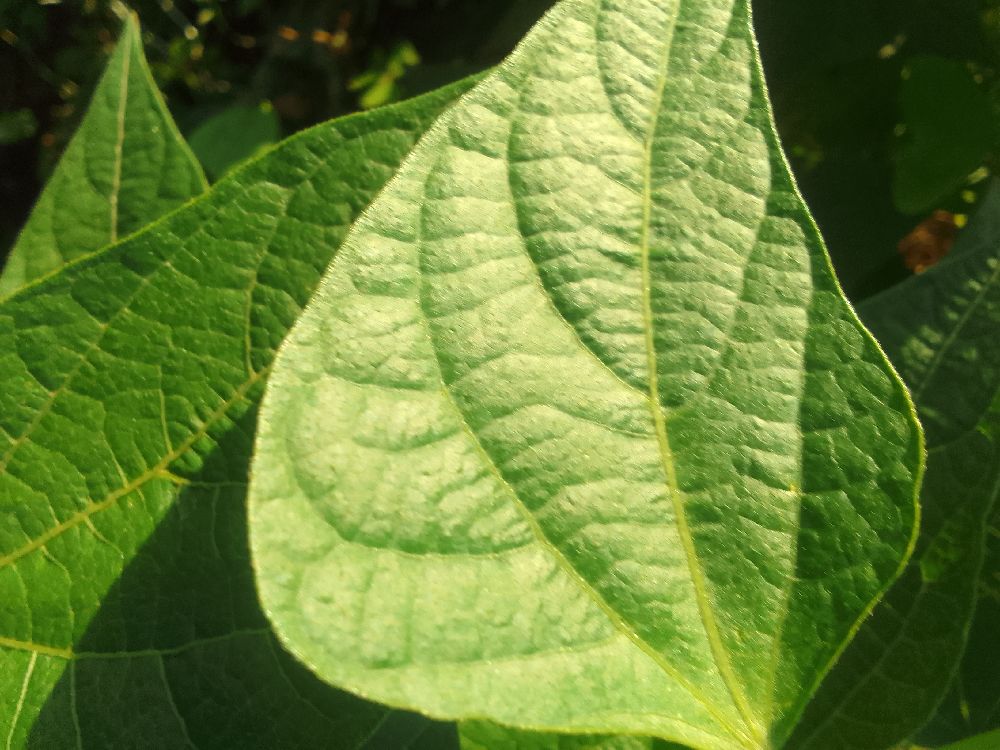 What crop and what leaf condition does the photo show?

common bean, healthy
